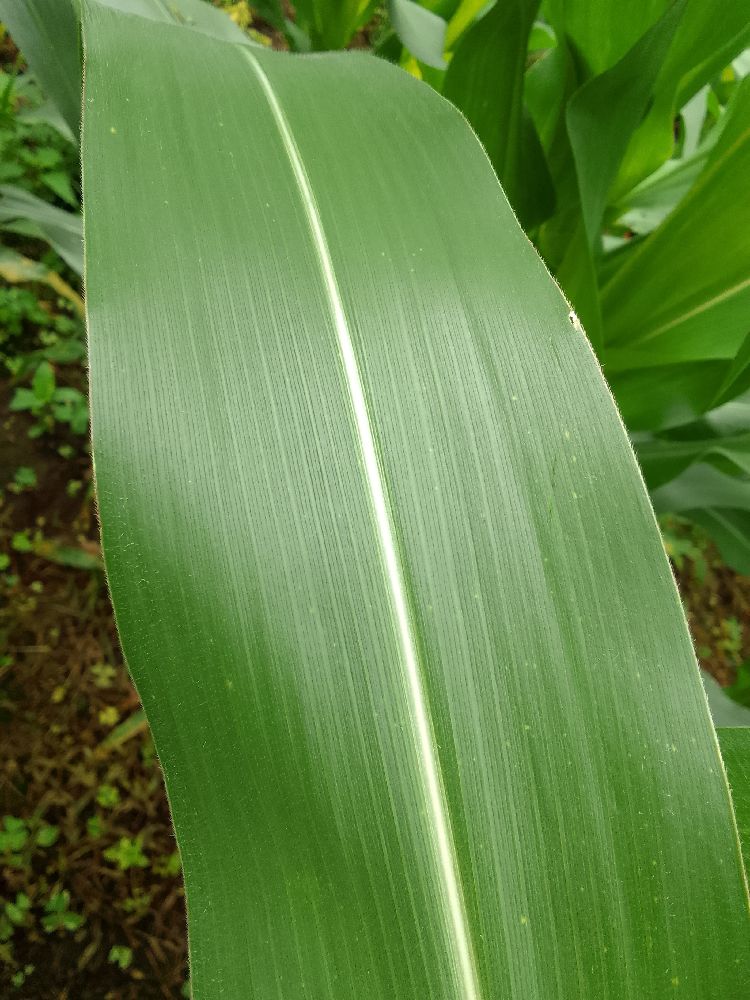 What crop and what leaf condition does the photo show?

maize, healthy
